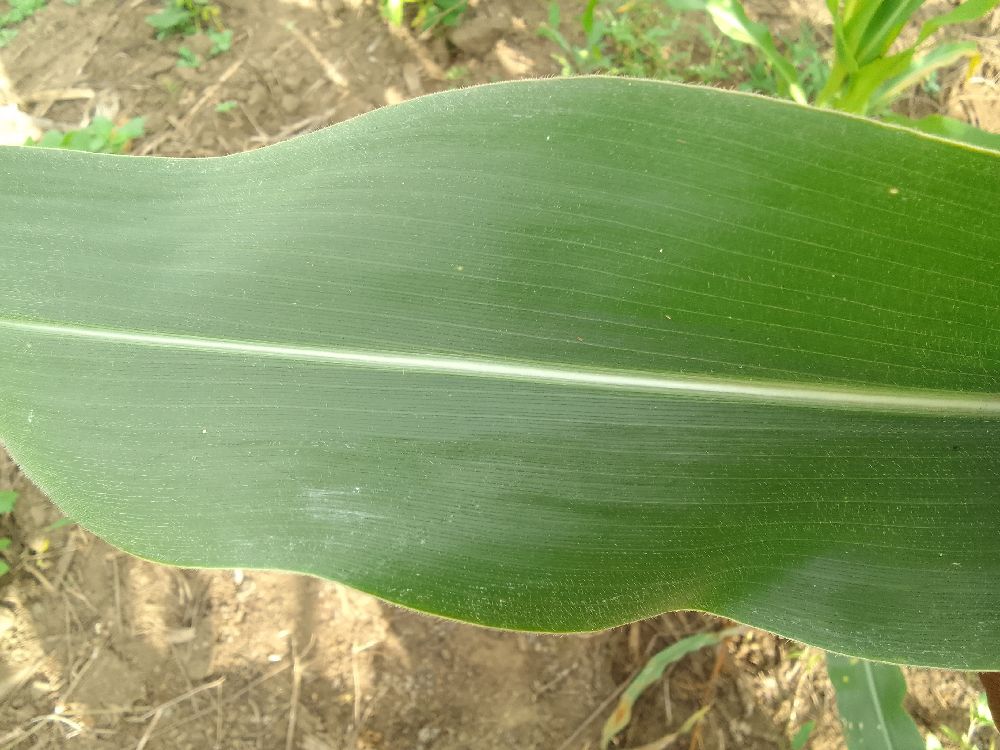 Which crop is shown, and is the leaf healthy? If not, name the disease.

maize, healthy
